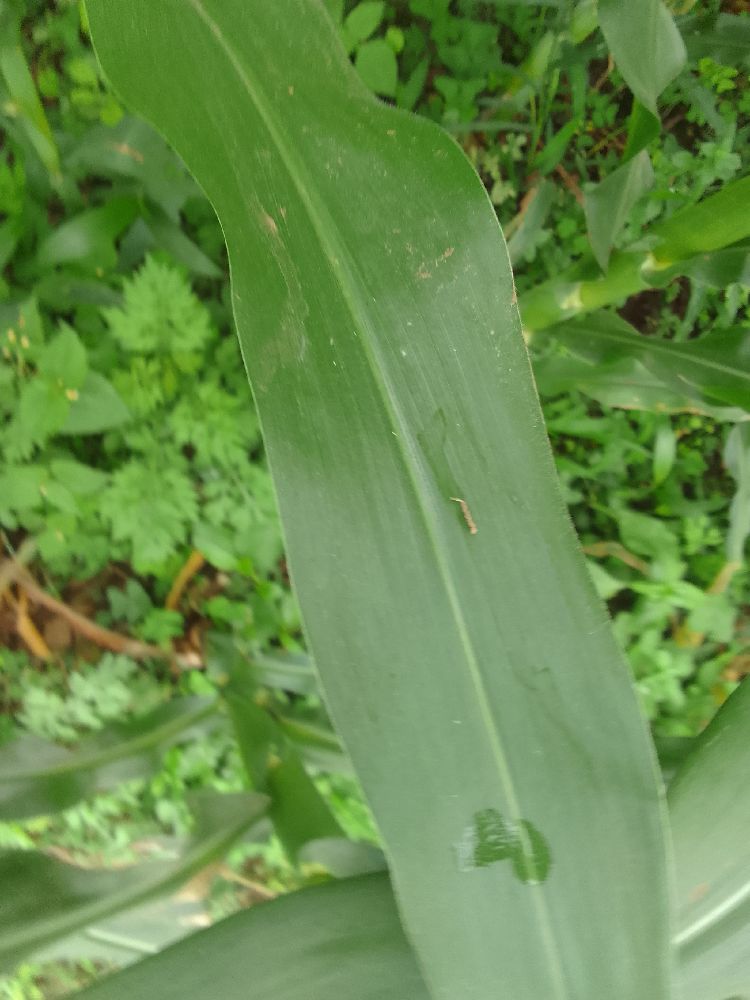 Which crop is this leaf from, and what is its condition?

maize, healthy
